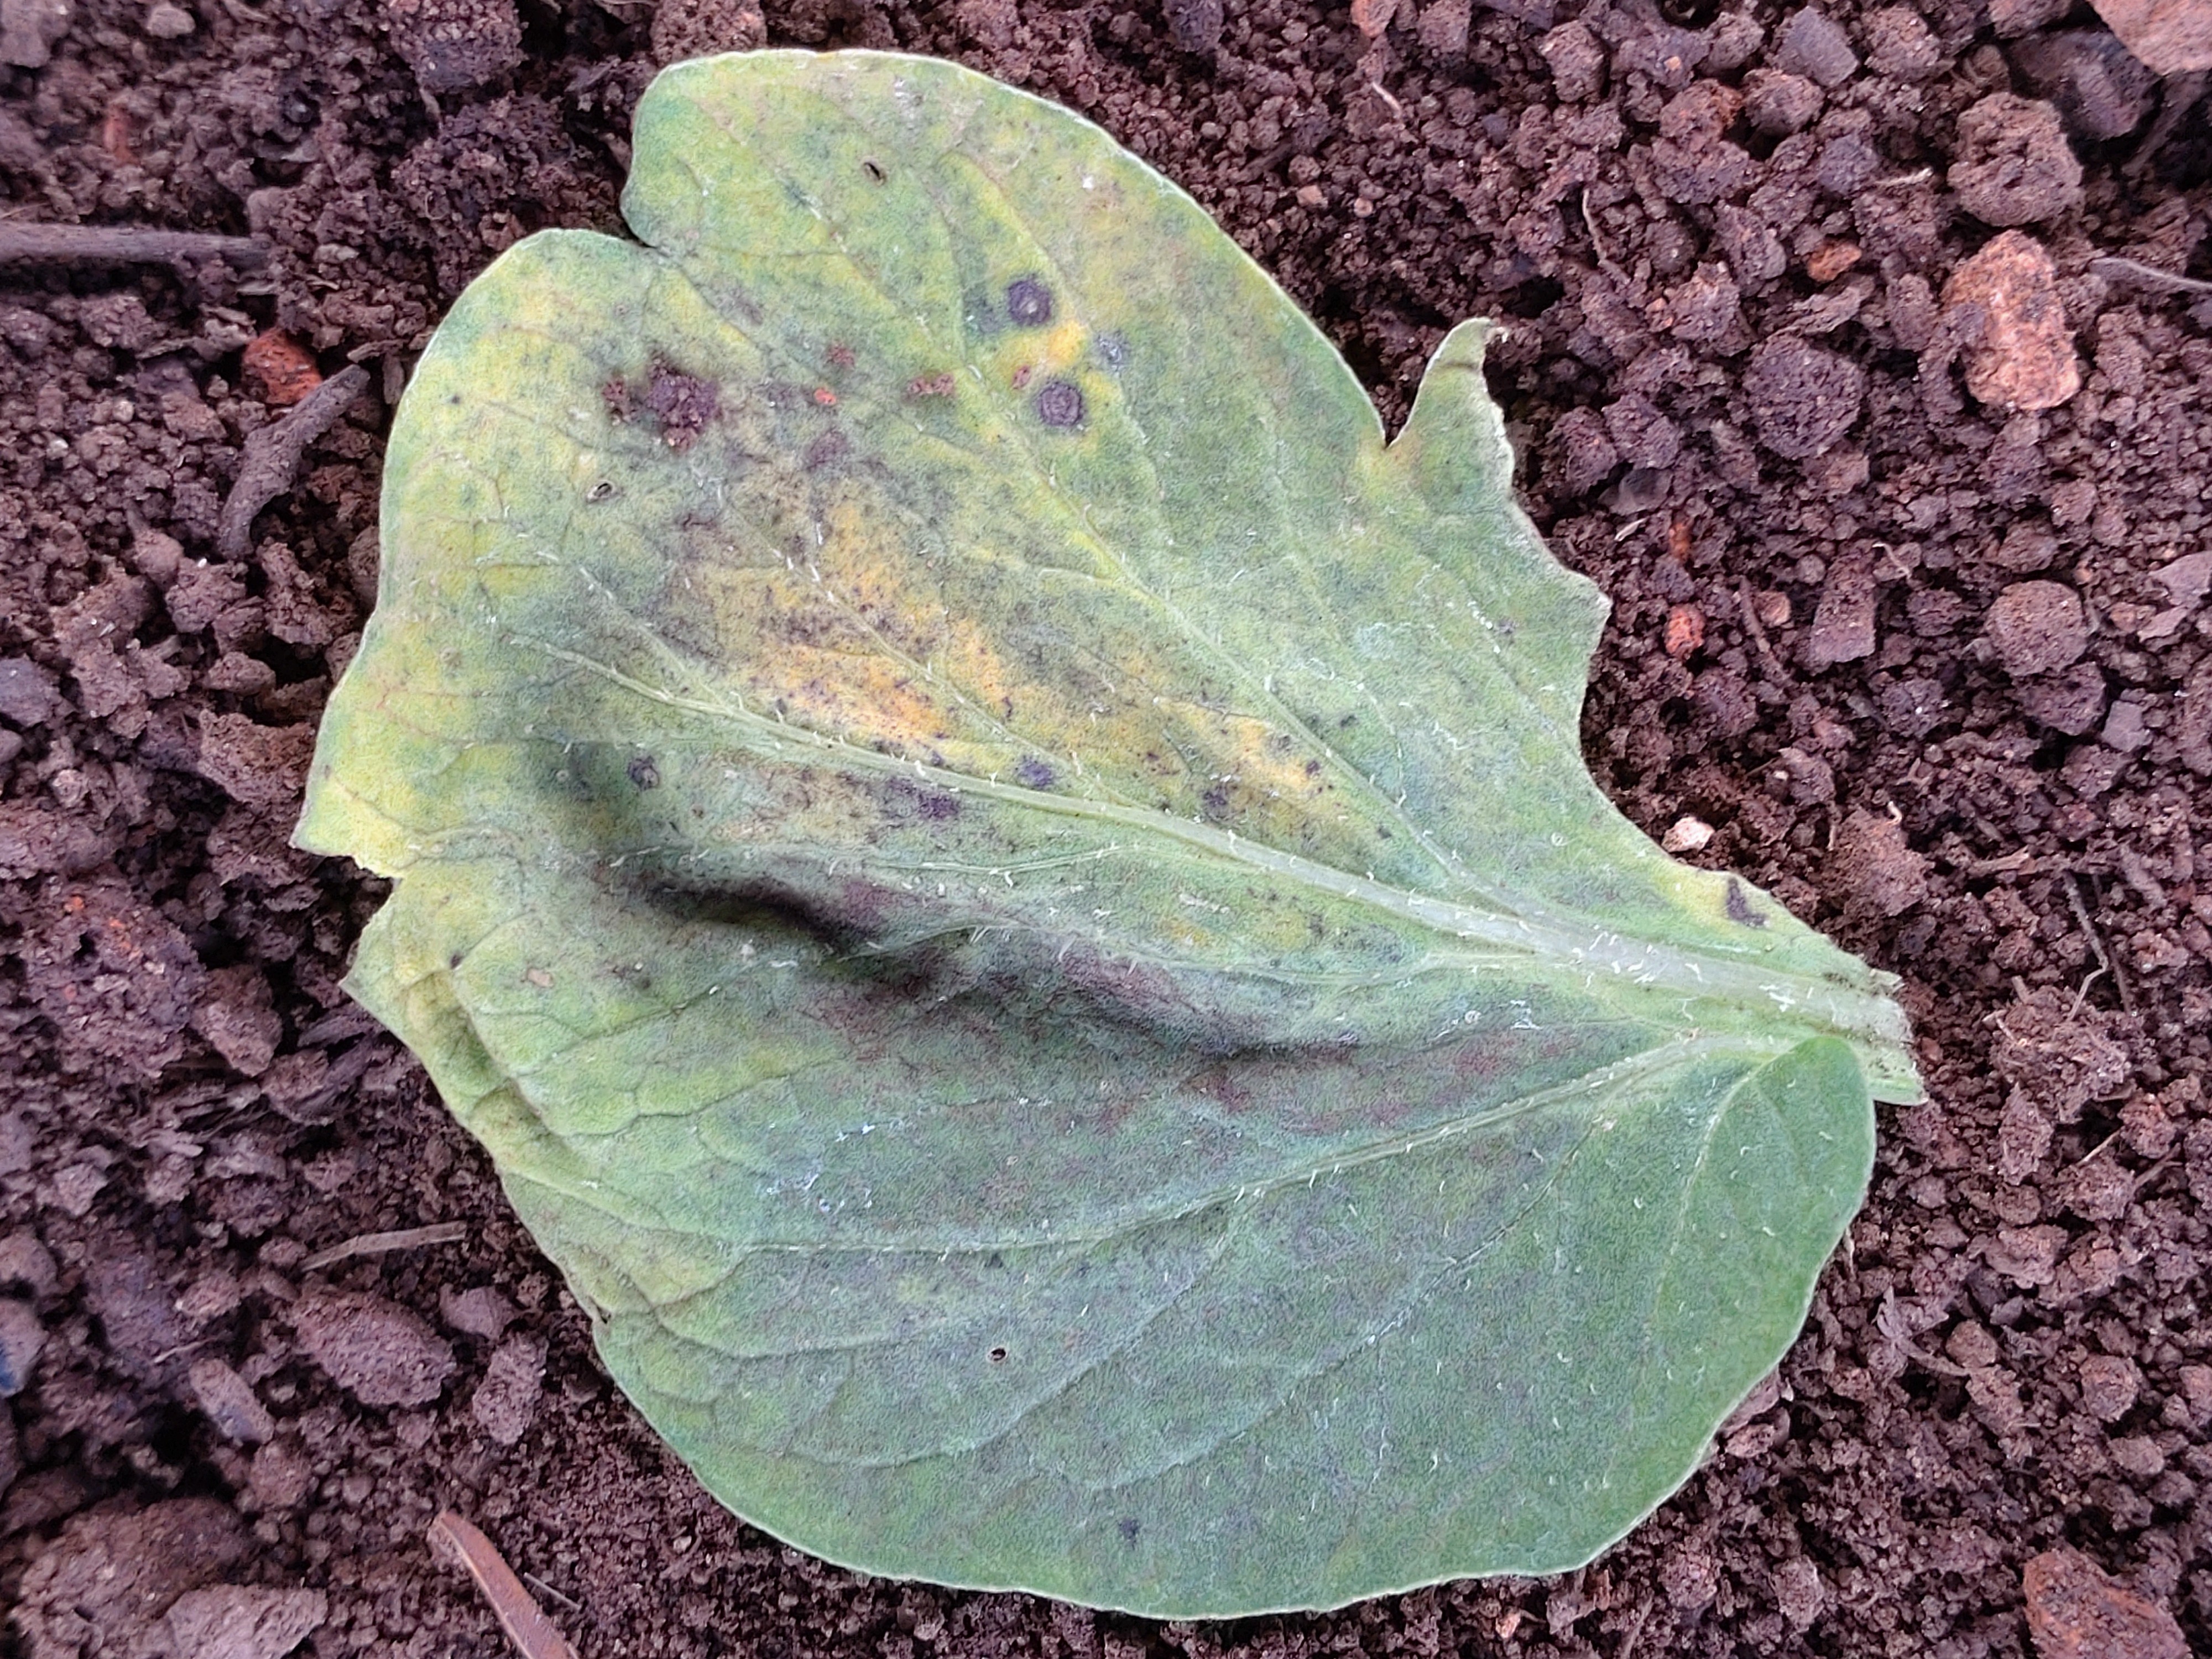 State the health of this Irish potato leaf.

late blight
